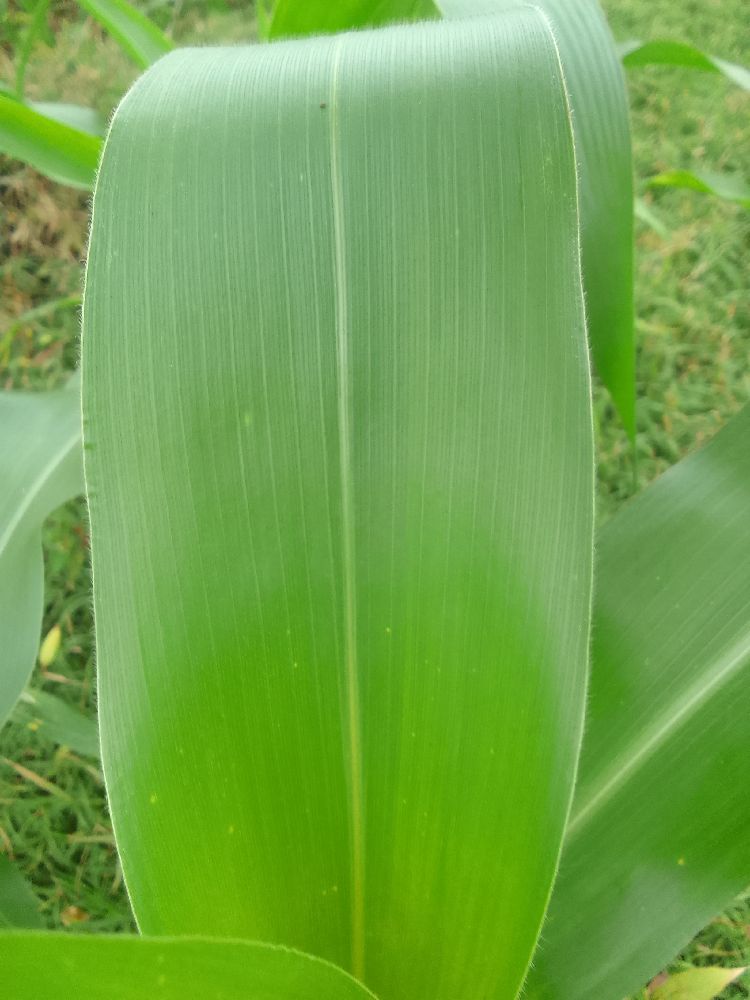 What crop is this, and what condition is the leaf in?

maize, healthy
